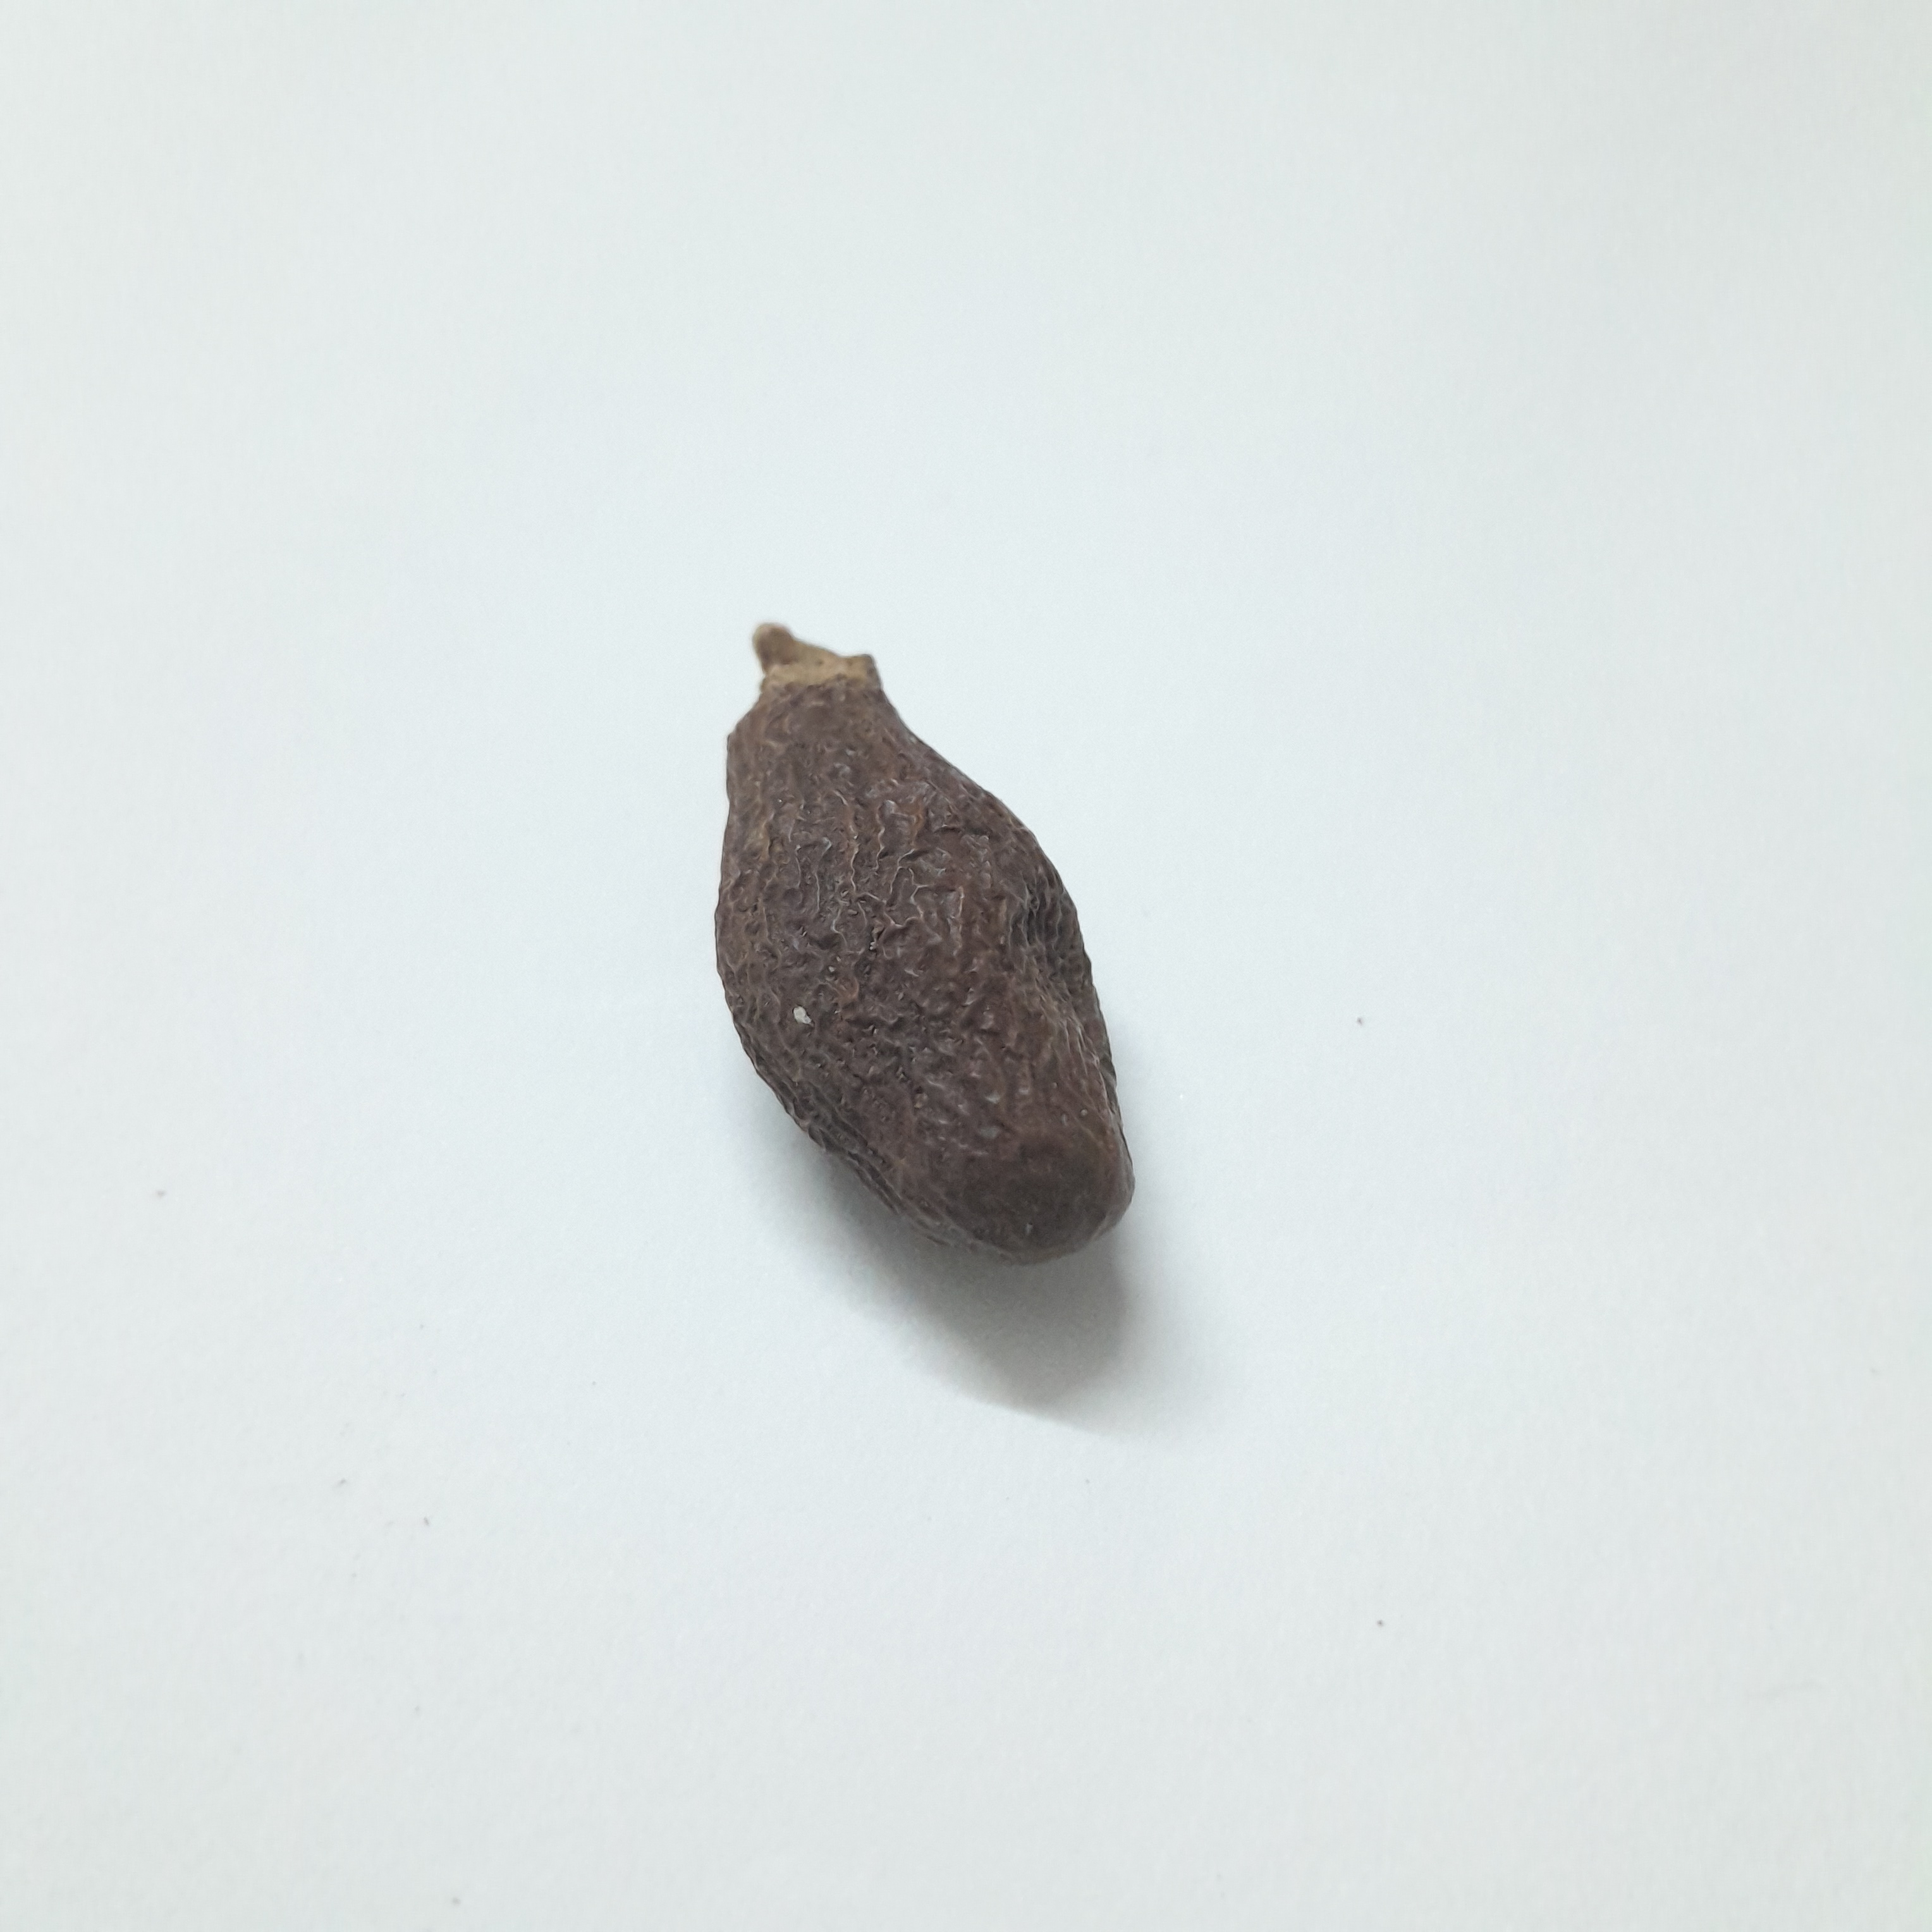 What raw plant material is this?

niranjanphal
